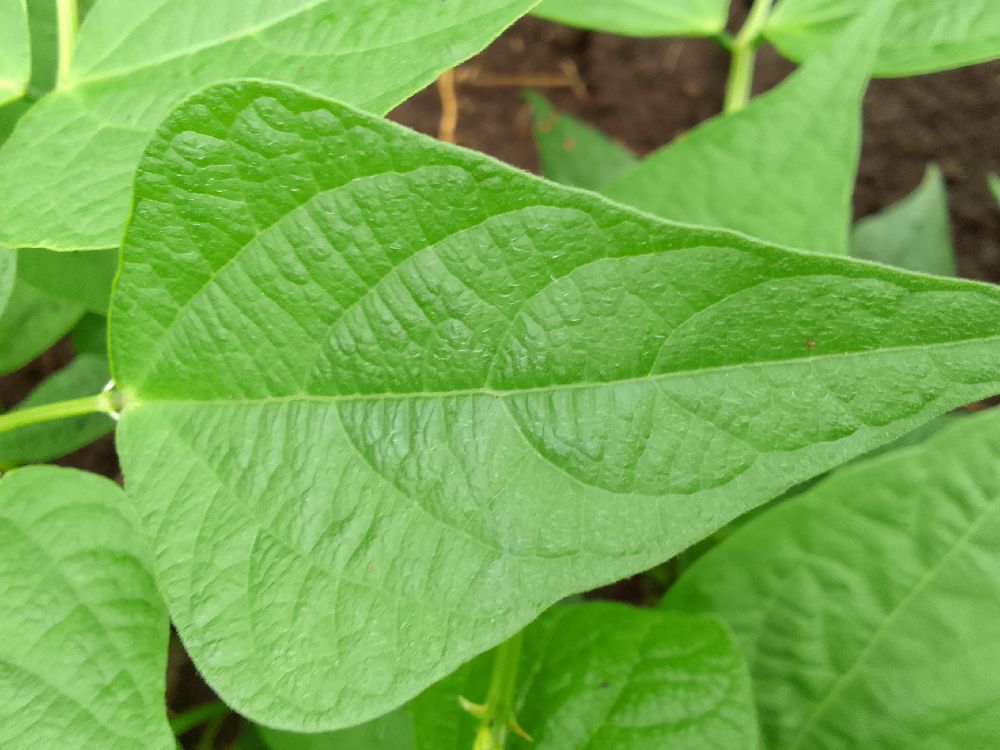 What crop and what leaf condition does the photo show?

common bean, healthy
